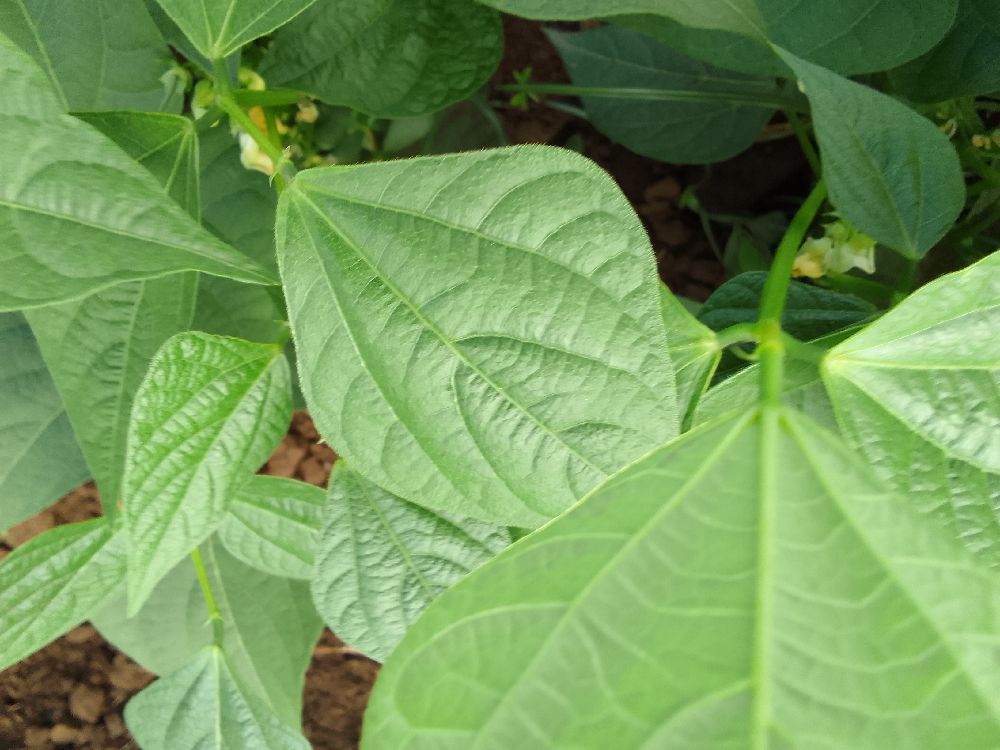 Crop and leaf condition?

common bean, healthy
